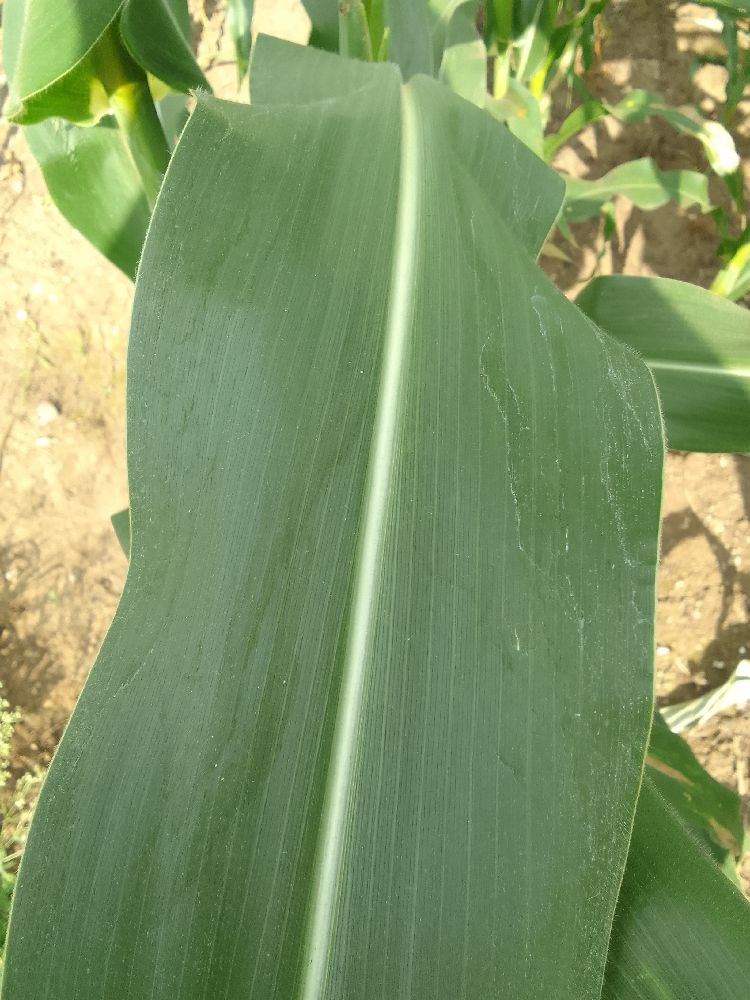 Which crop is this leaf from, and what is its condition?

maize, healthy
